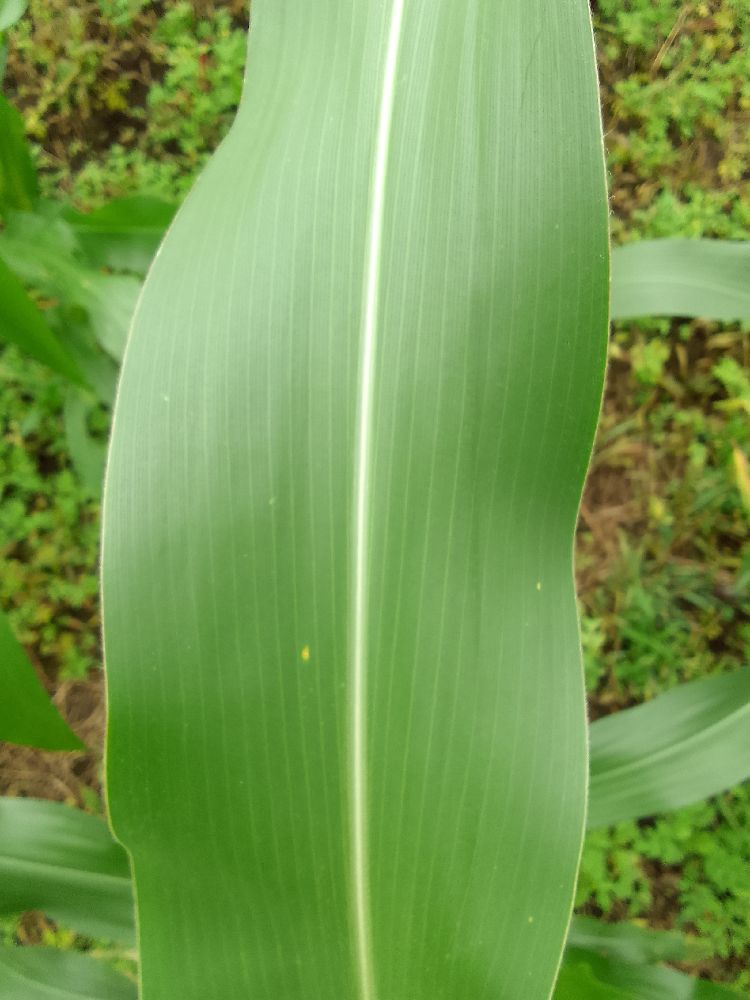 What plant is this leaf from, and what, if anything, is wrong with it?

maize, healthy
